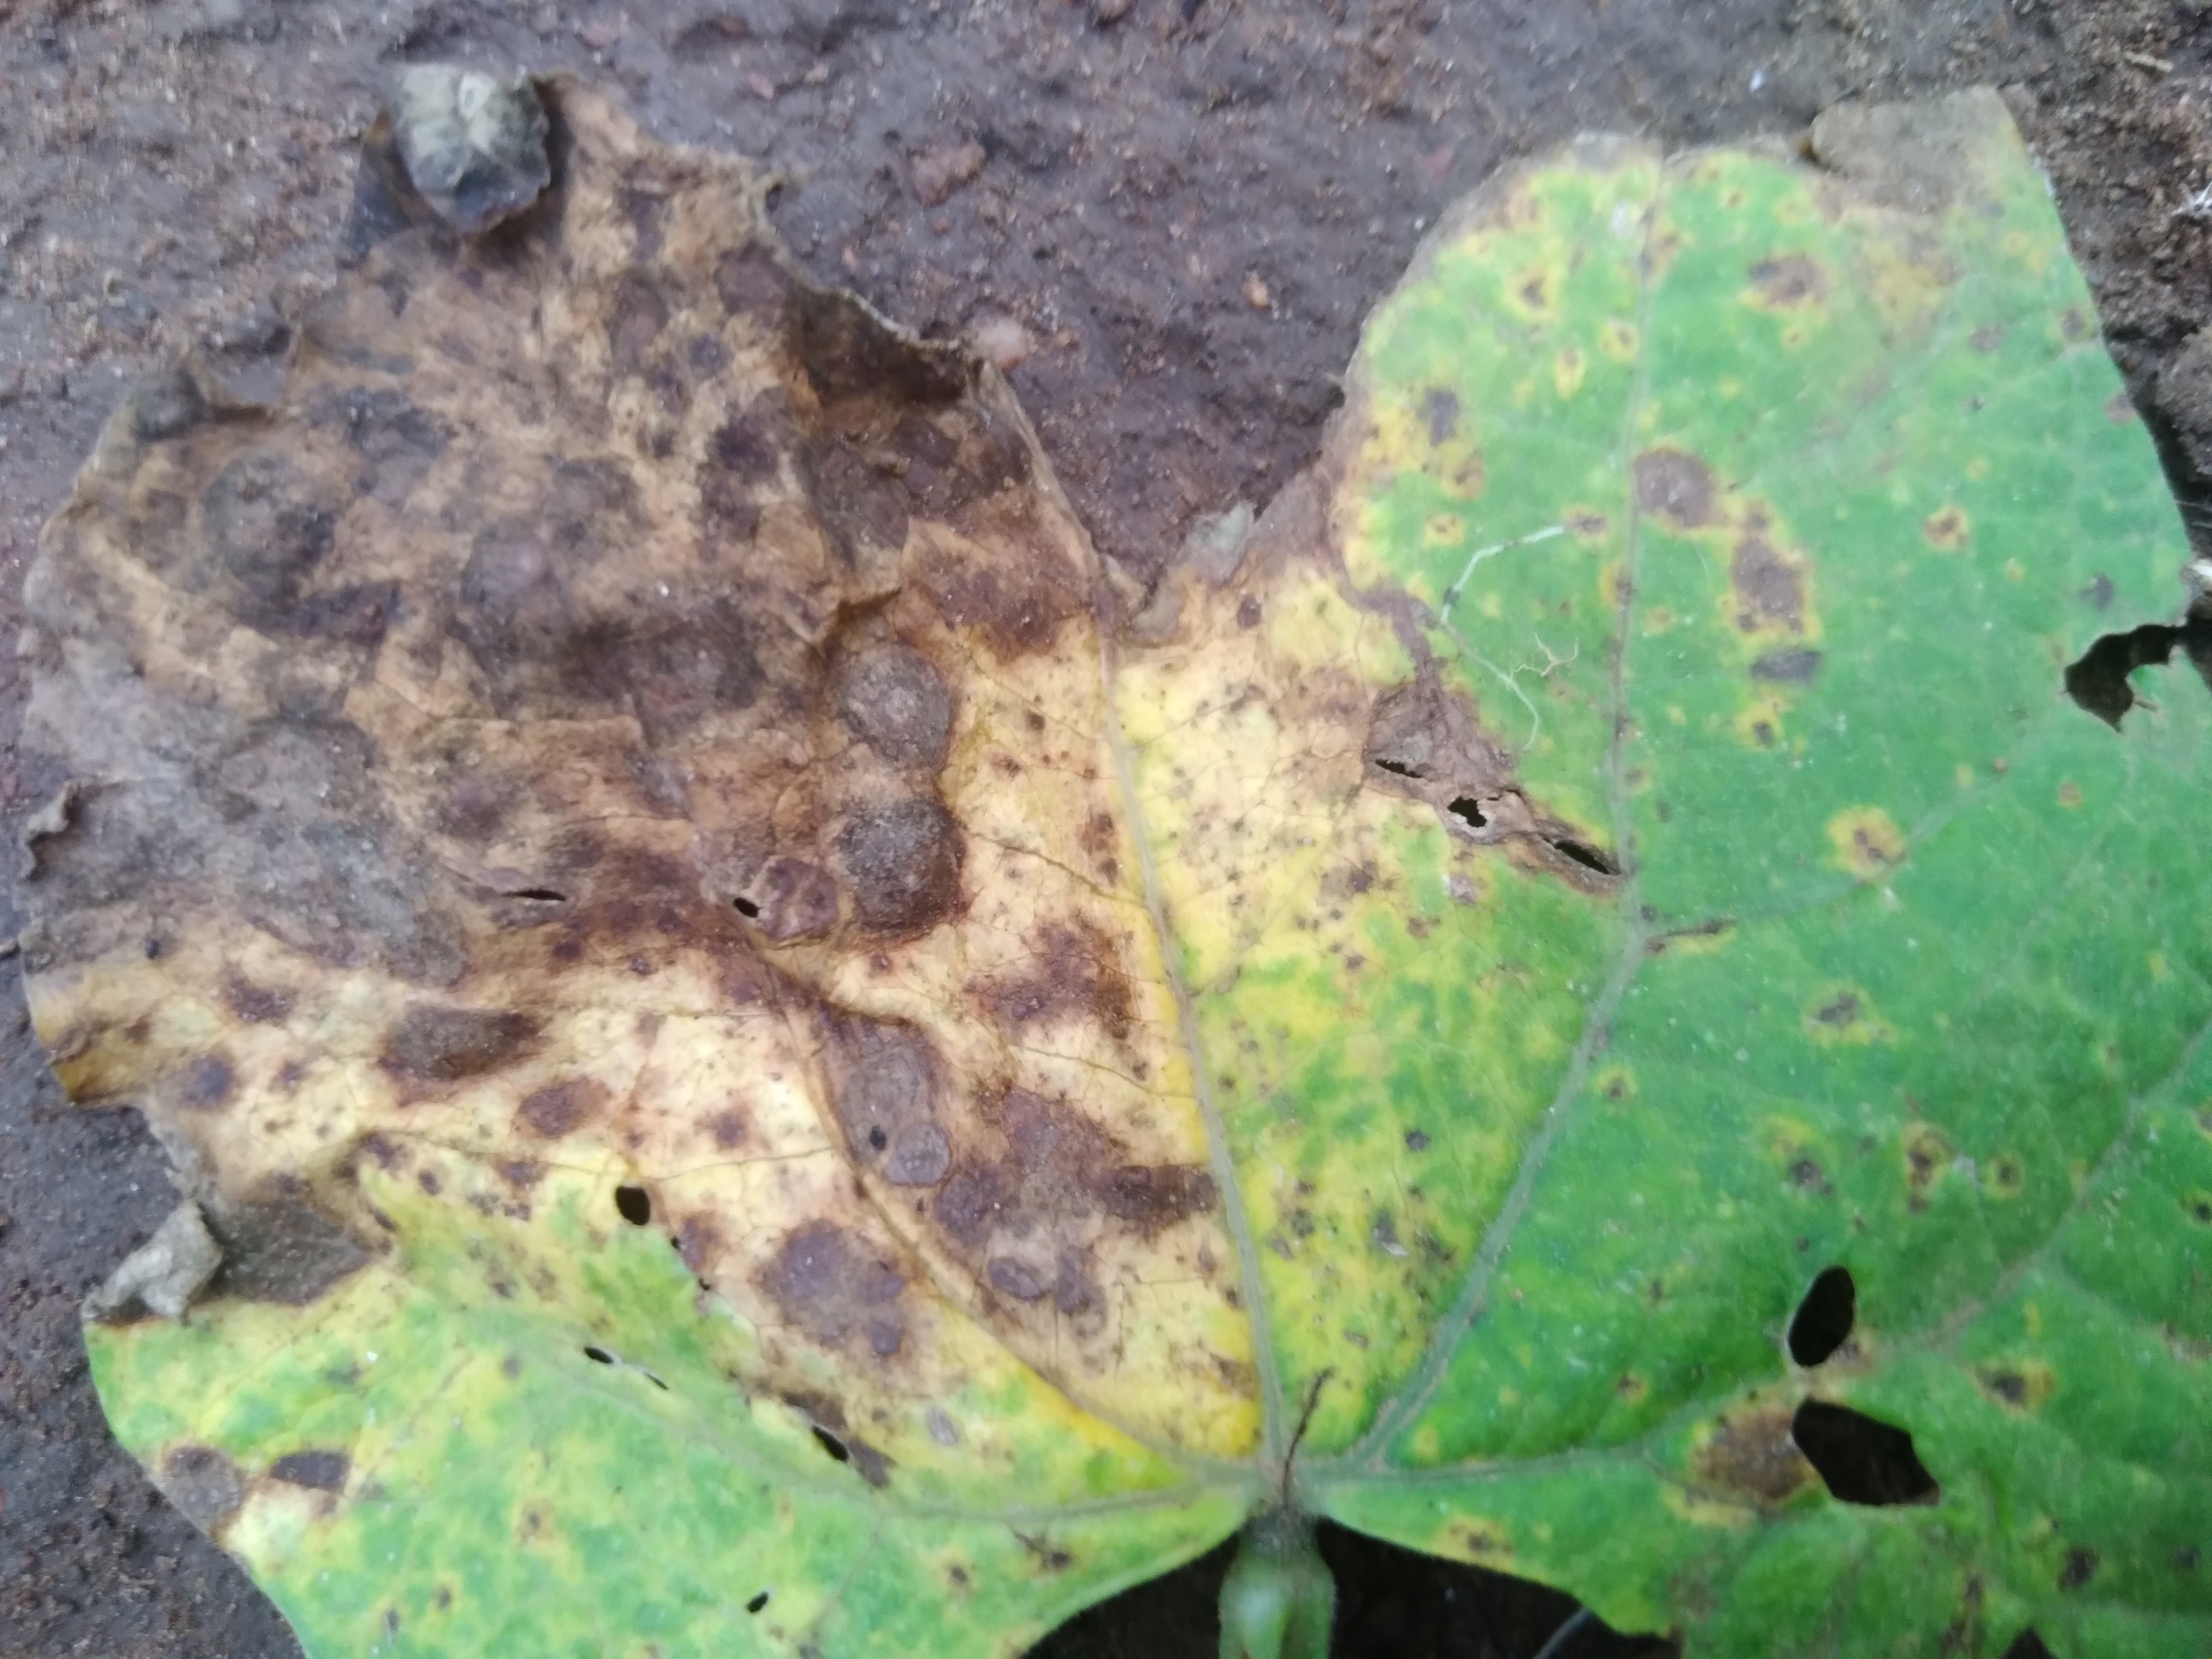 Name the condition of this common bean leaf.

rust
